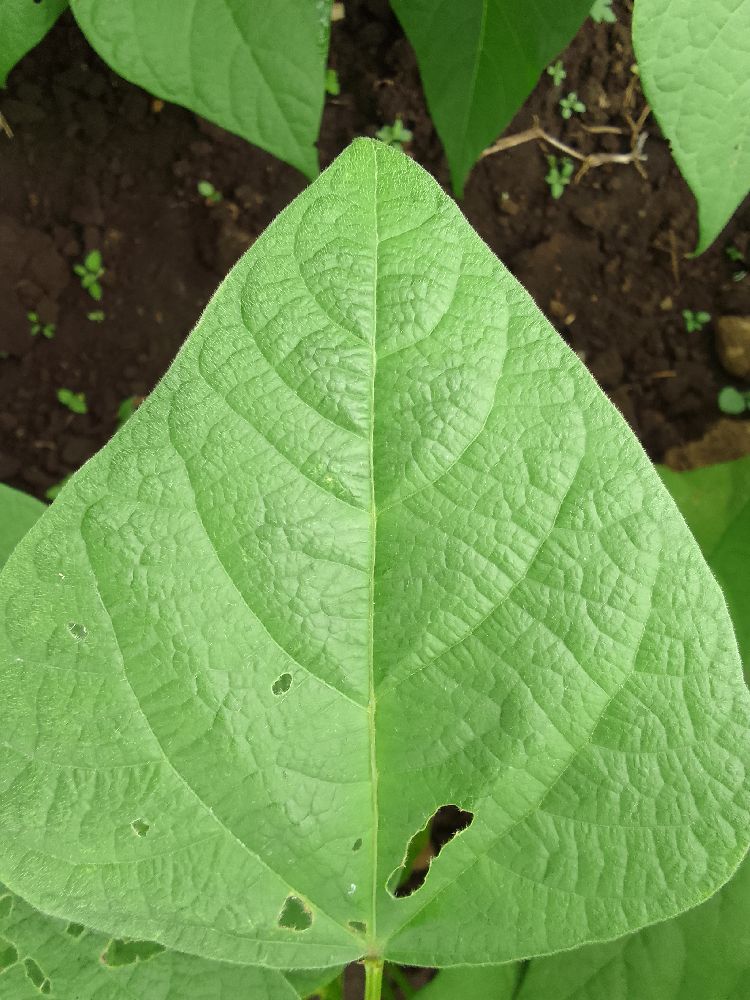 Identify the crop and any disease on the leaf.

common bean, healthy
